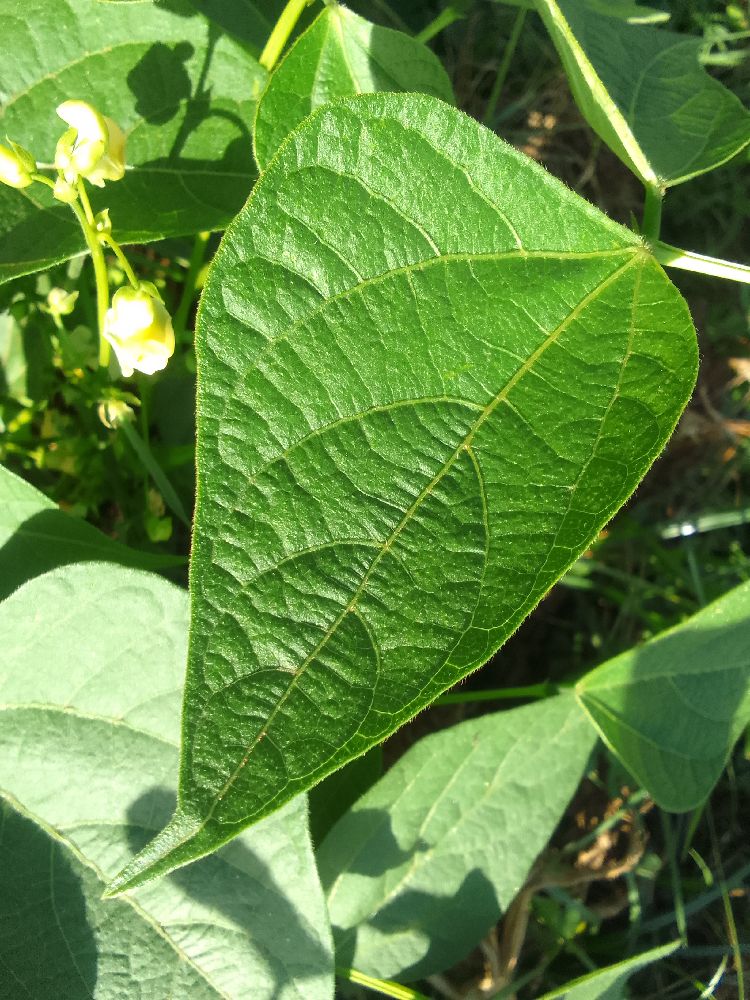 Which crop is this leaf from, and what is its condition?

common bean, healthy
